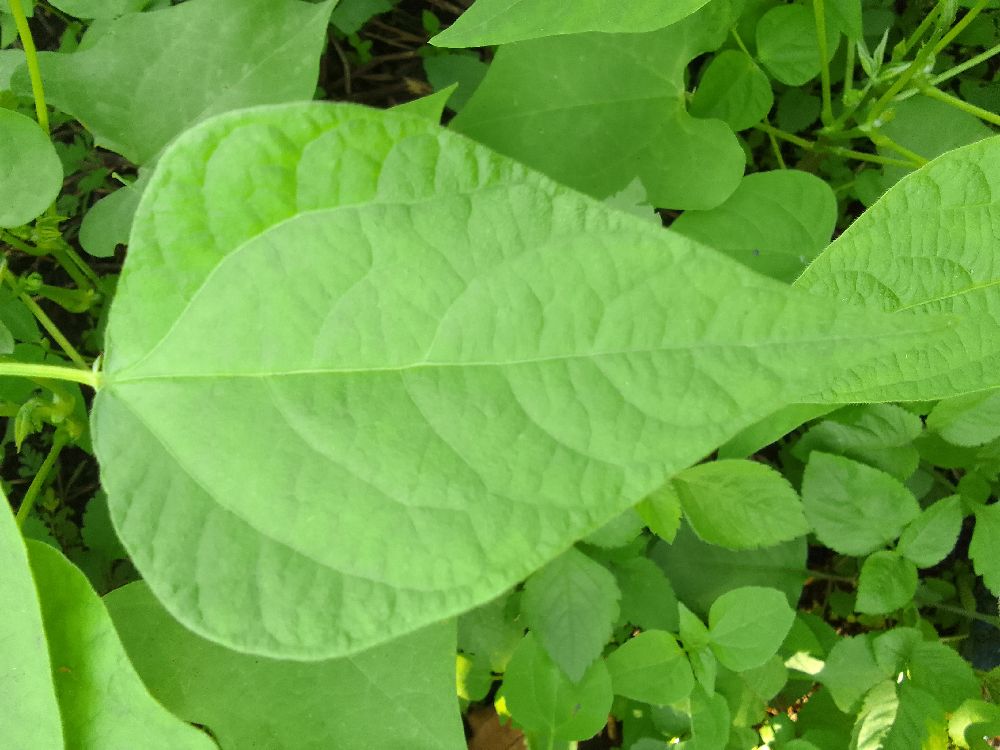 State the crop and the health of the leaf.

common bean, healthy
